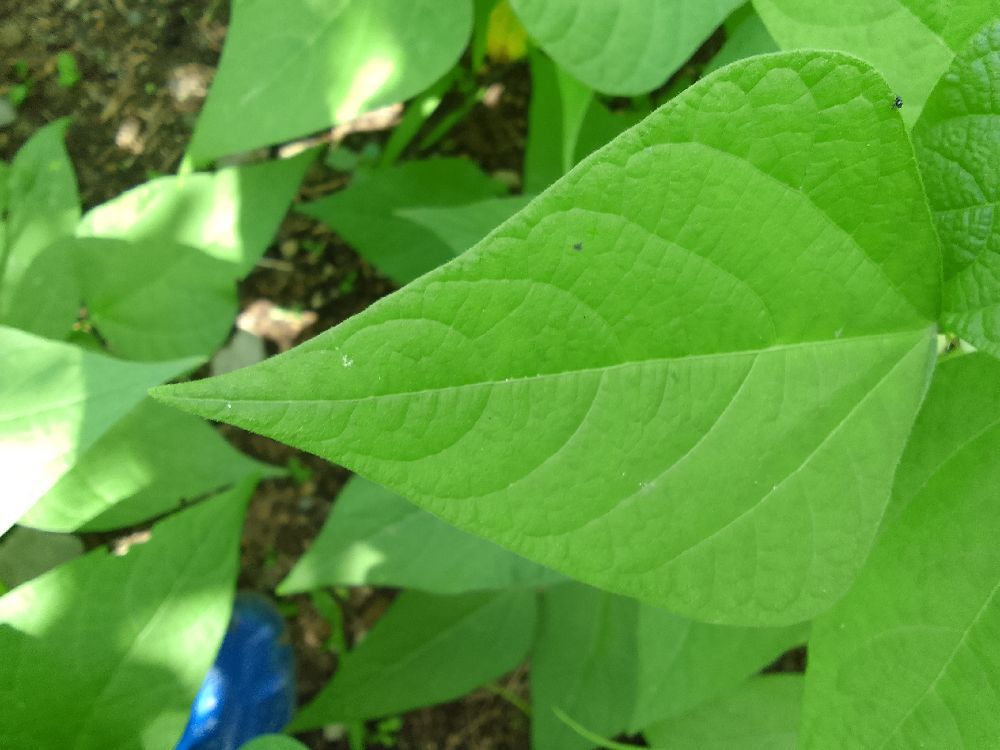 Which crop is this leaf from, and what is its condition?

common bean, healthy
